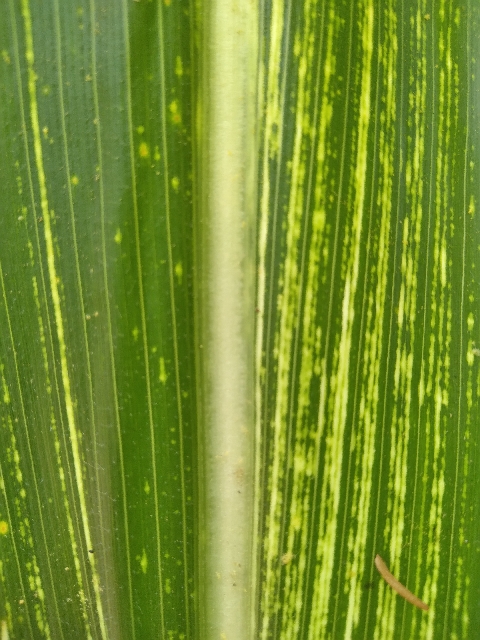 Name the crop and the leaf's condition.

maize, maize streak virus
